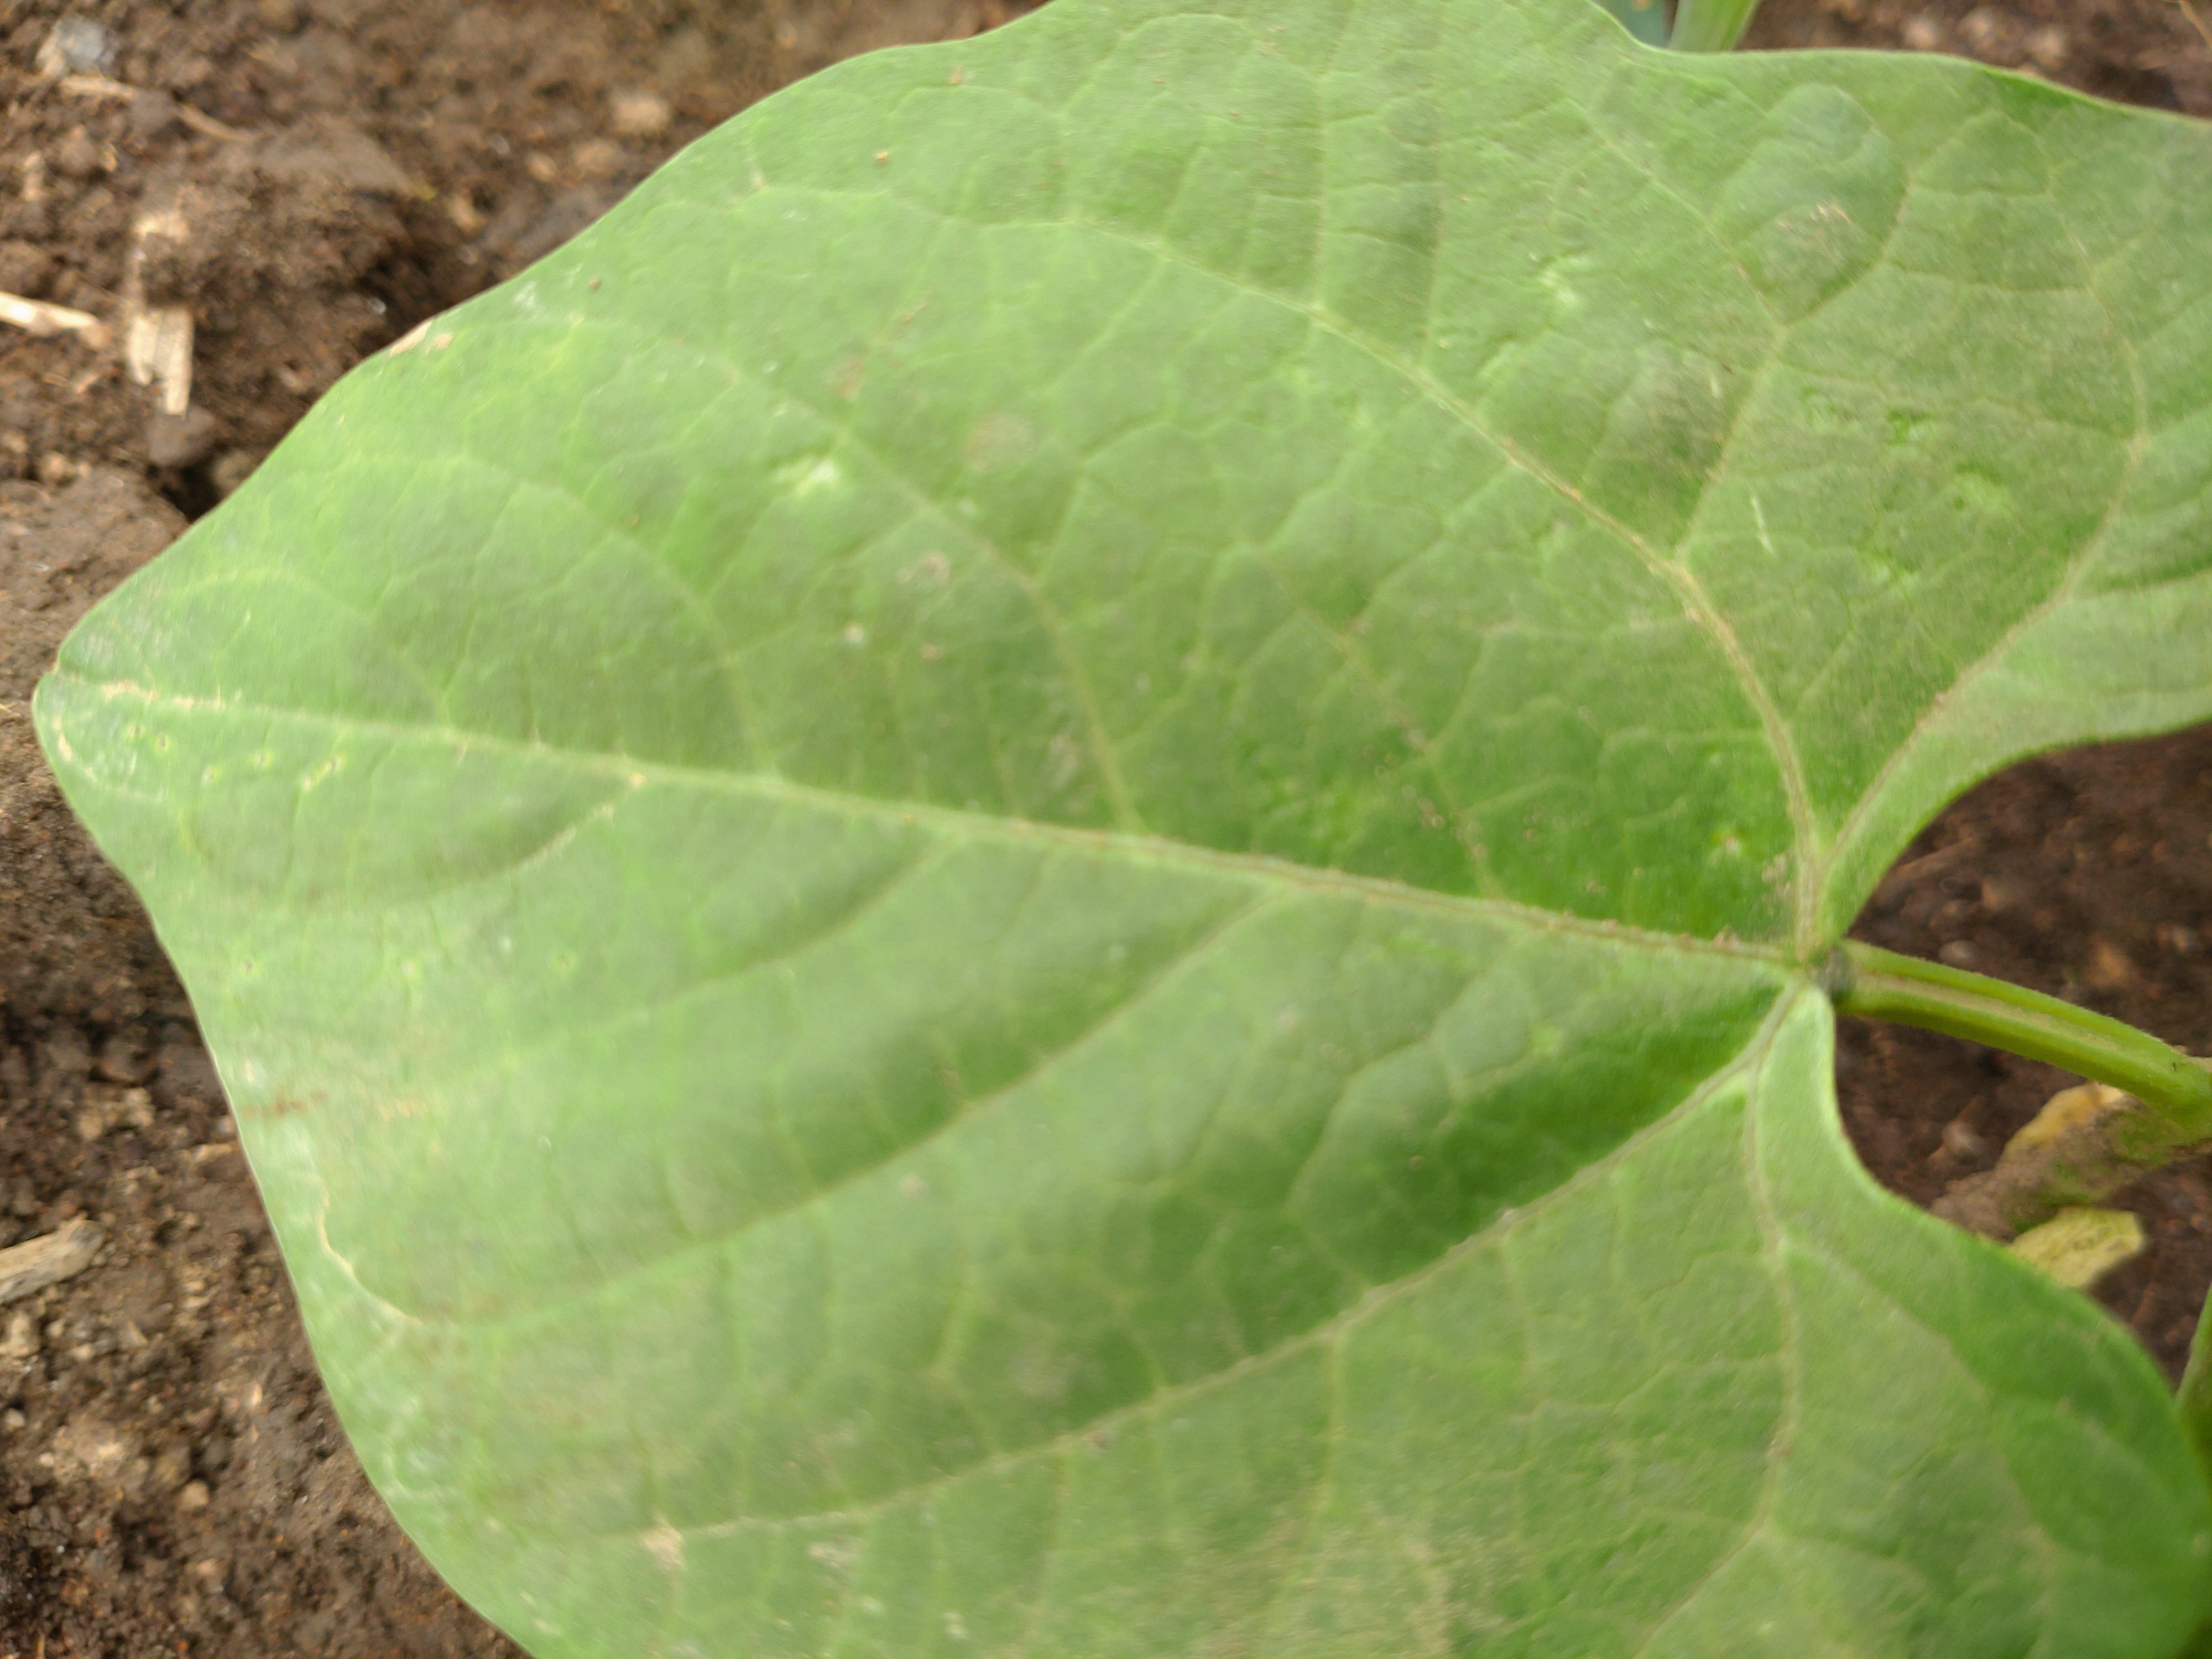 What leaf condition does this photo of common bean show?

healthy
